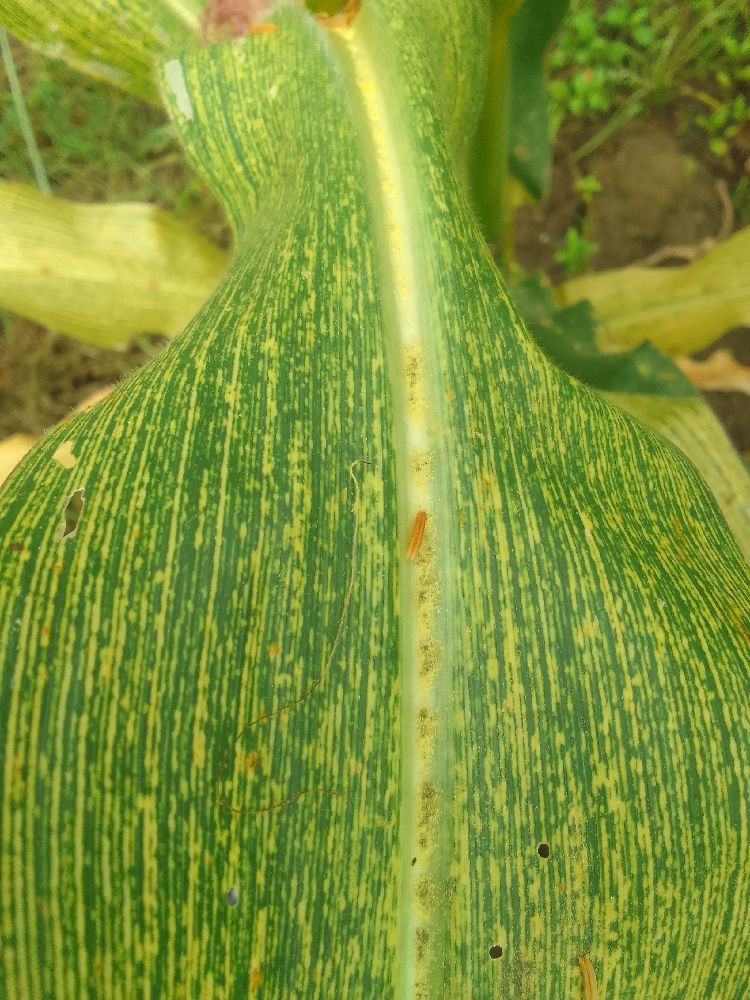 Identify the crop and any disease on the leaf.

maize, maize streak virus
